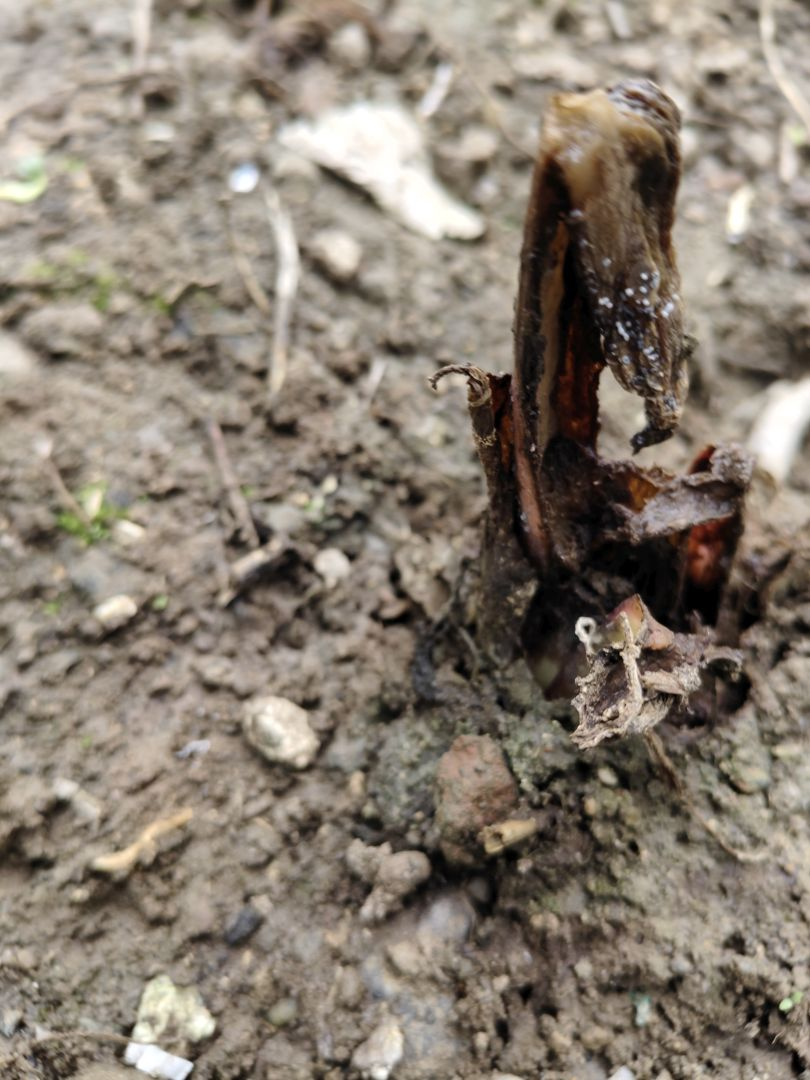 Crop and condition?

taro, root rot
